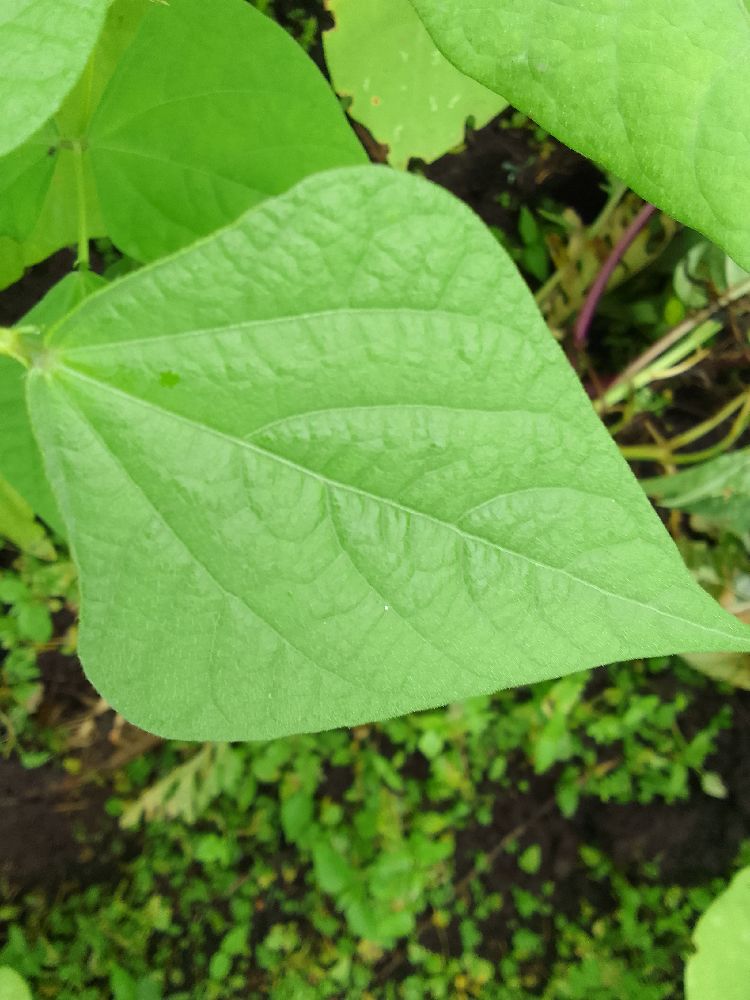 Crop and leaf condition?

common bean, healthy
